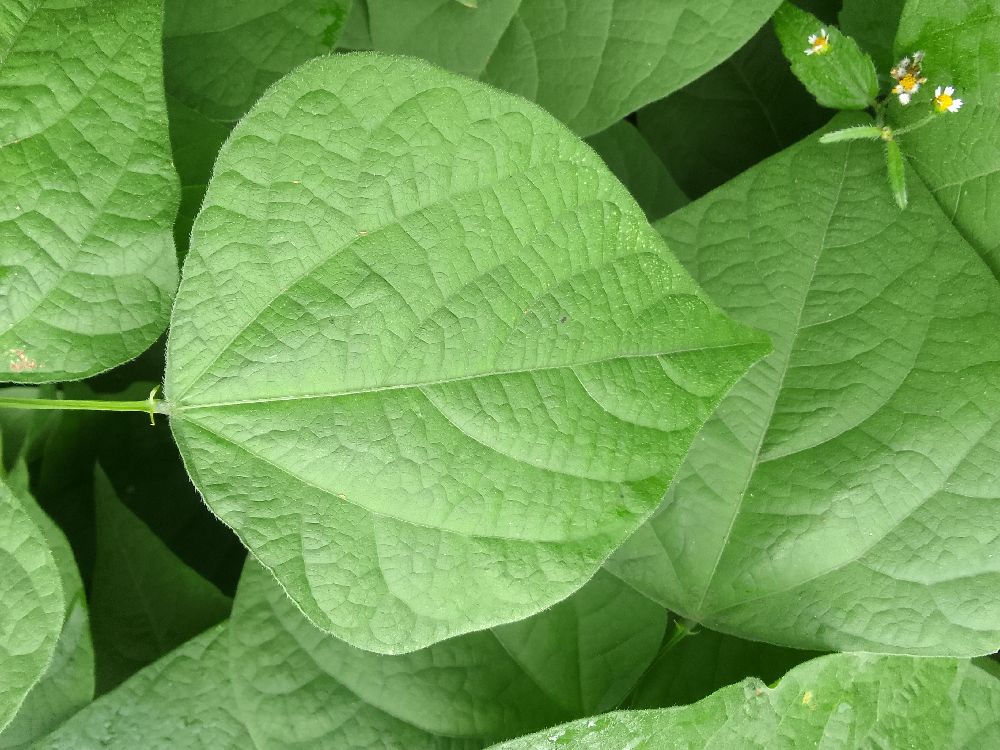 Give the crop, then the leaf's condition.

common bean, healthy
